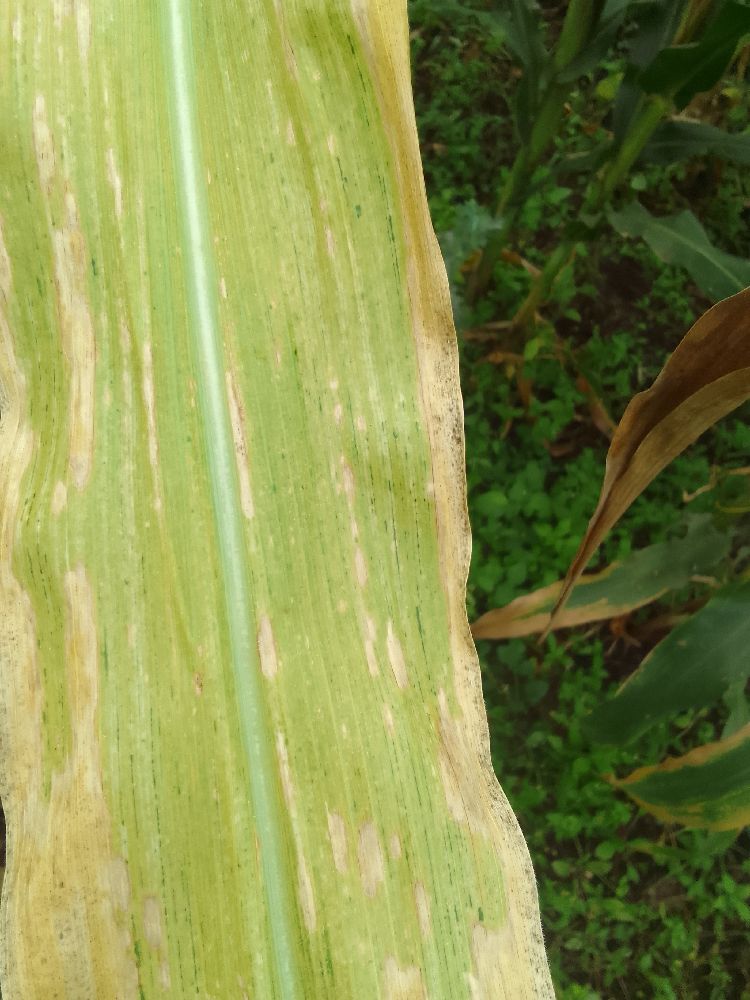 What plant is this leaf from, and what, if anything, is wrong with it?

maize, maize lethal necrosis
